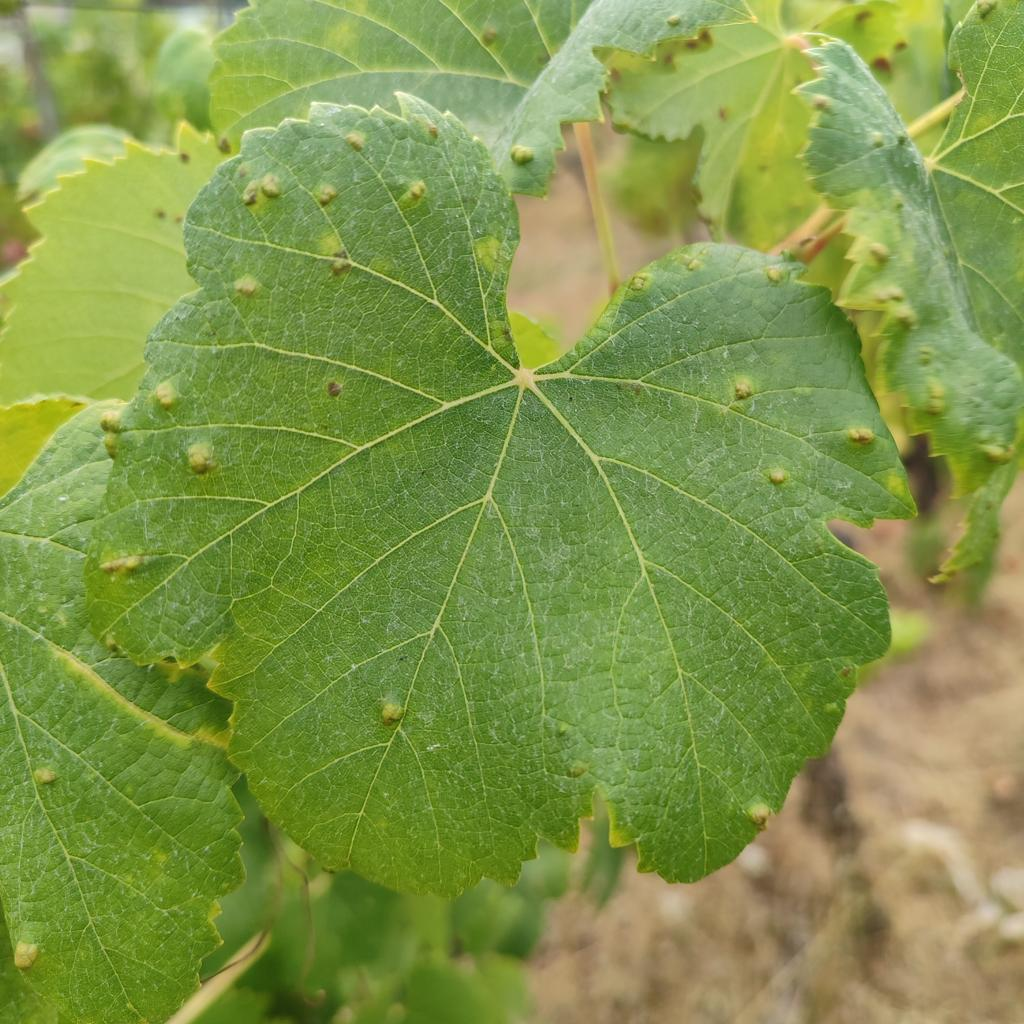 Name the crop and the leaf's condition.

grapevine, erineum mite
